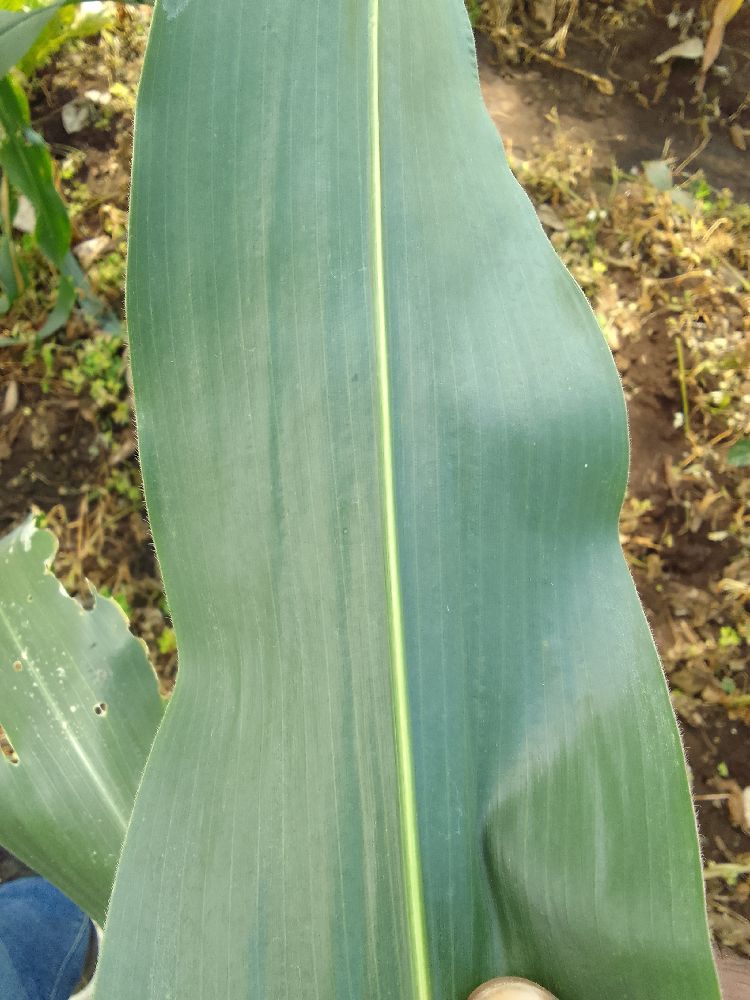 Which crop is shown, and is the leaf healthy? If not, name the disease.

maize, healthy
